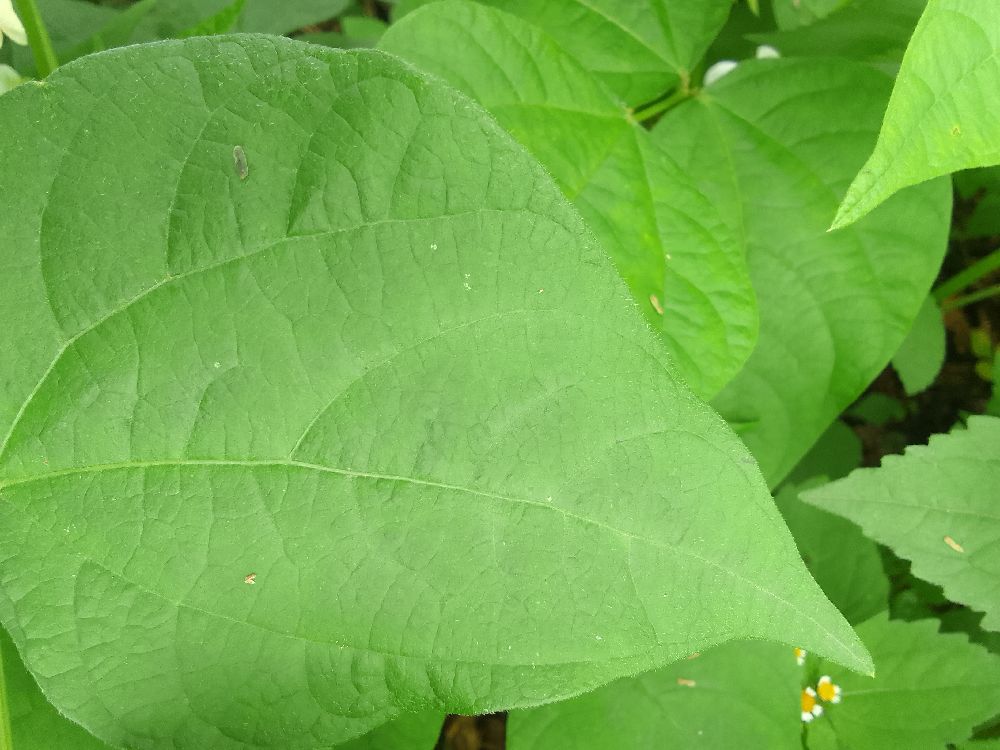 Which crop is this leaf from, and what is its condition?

common bean, healthy
